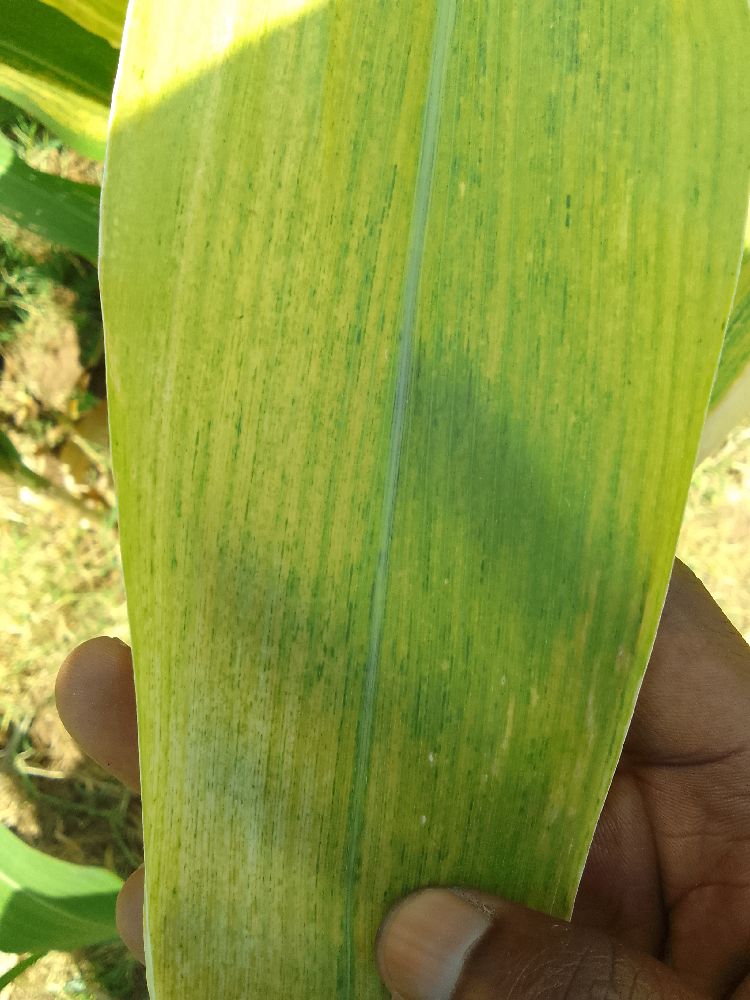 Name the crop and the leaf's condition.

maize, maize lethal necrosis
